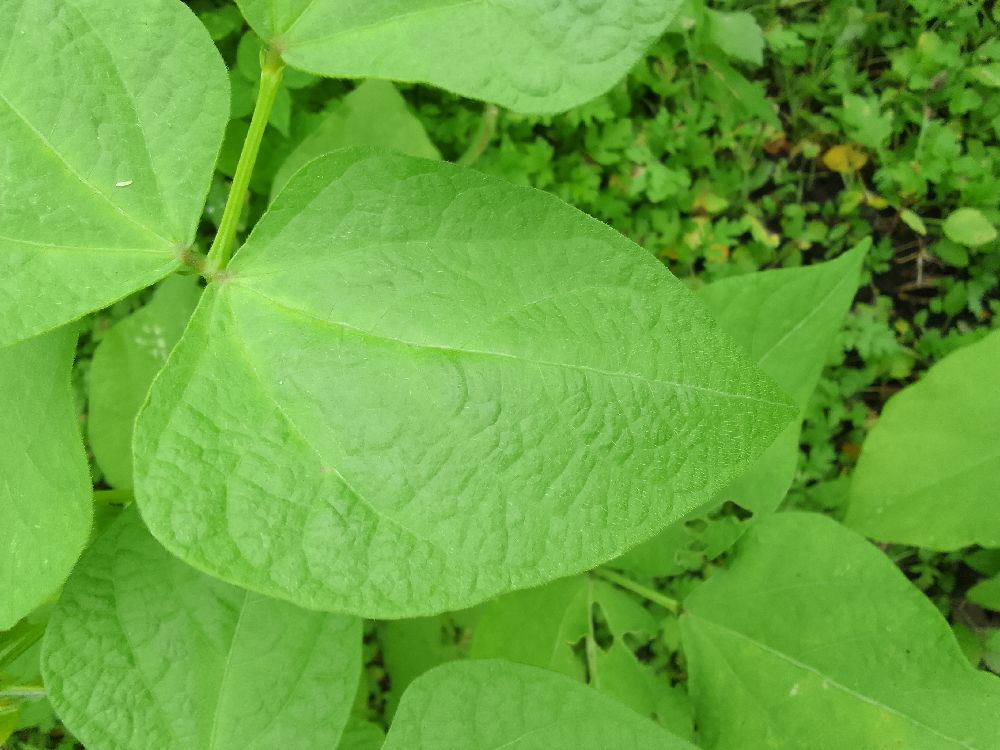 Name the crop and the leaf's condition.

common bean, healthy
